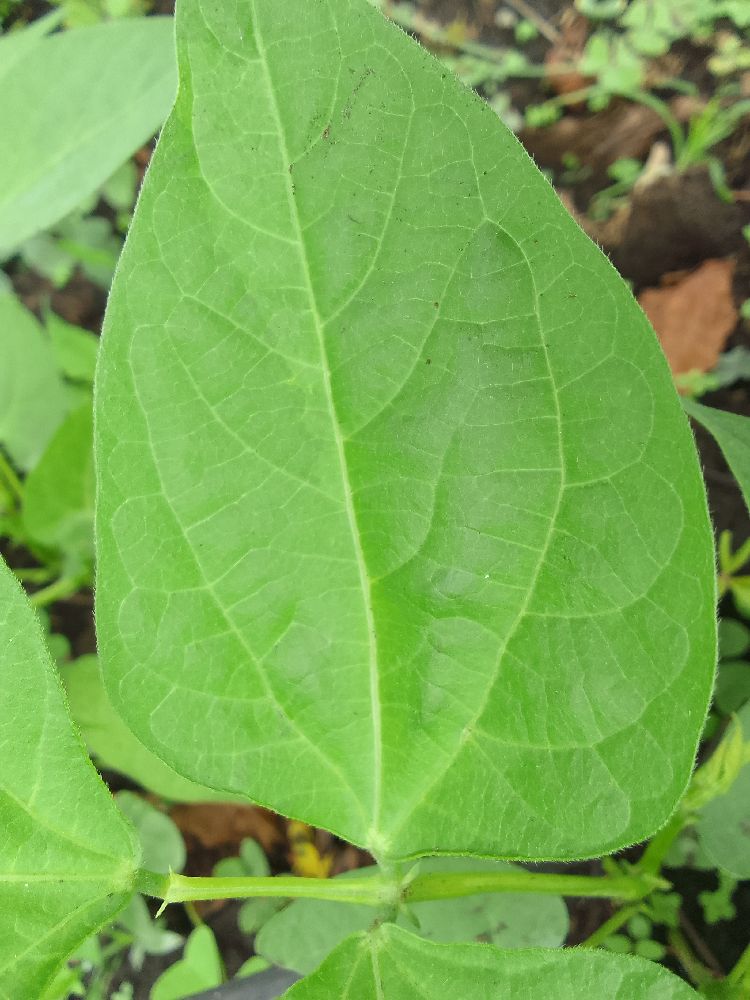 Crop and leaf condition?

common bean, healthy
